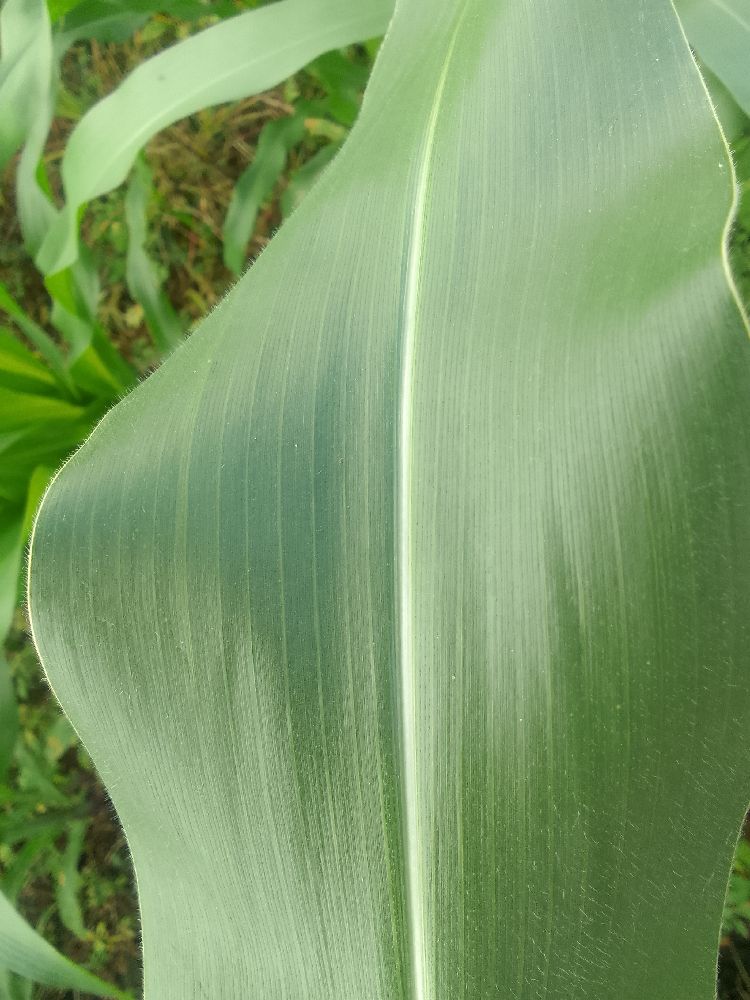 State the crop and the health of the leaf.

maize, healthy
